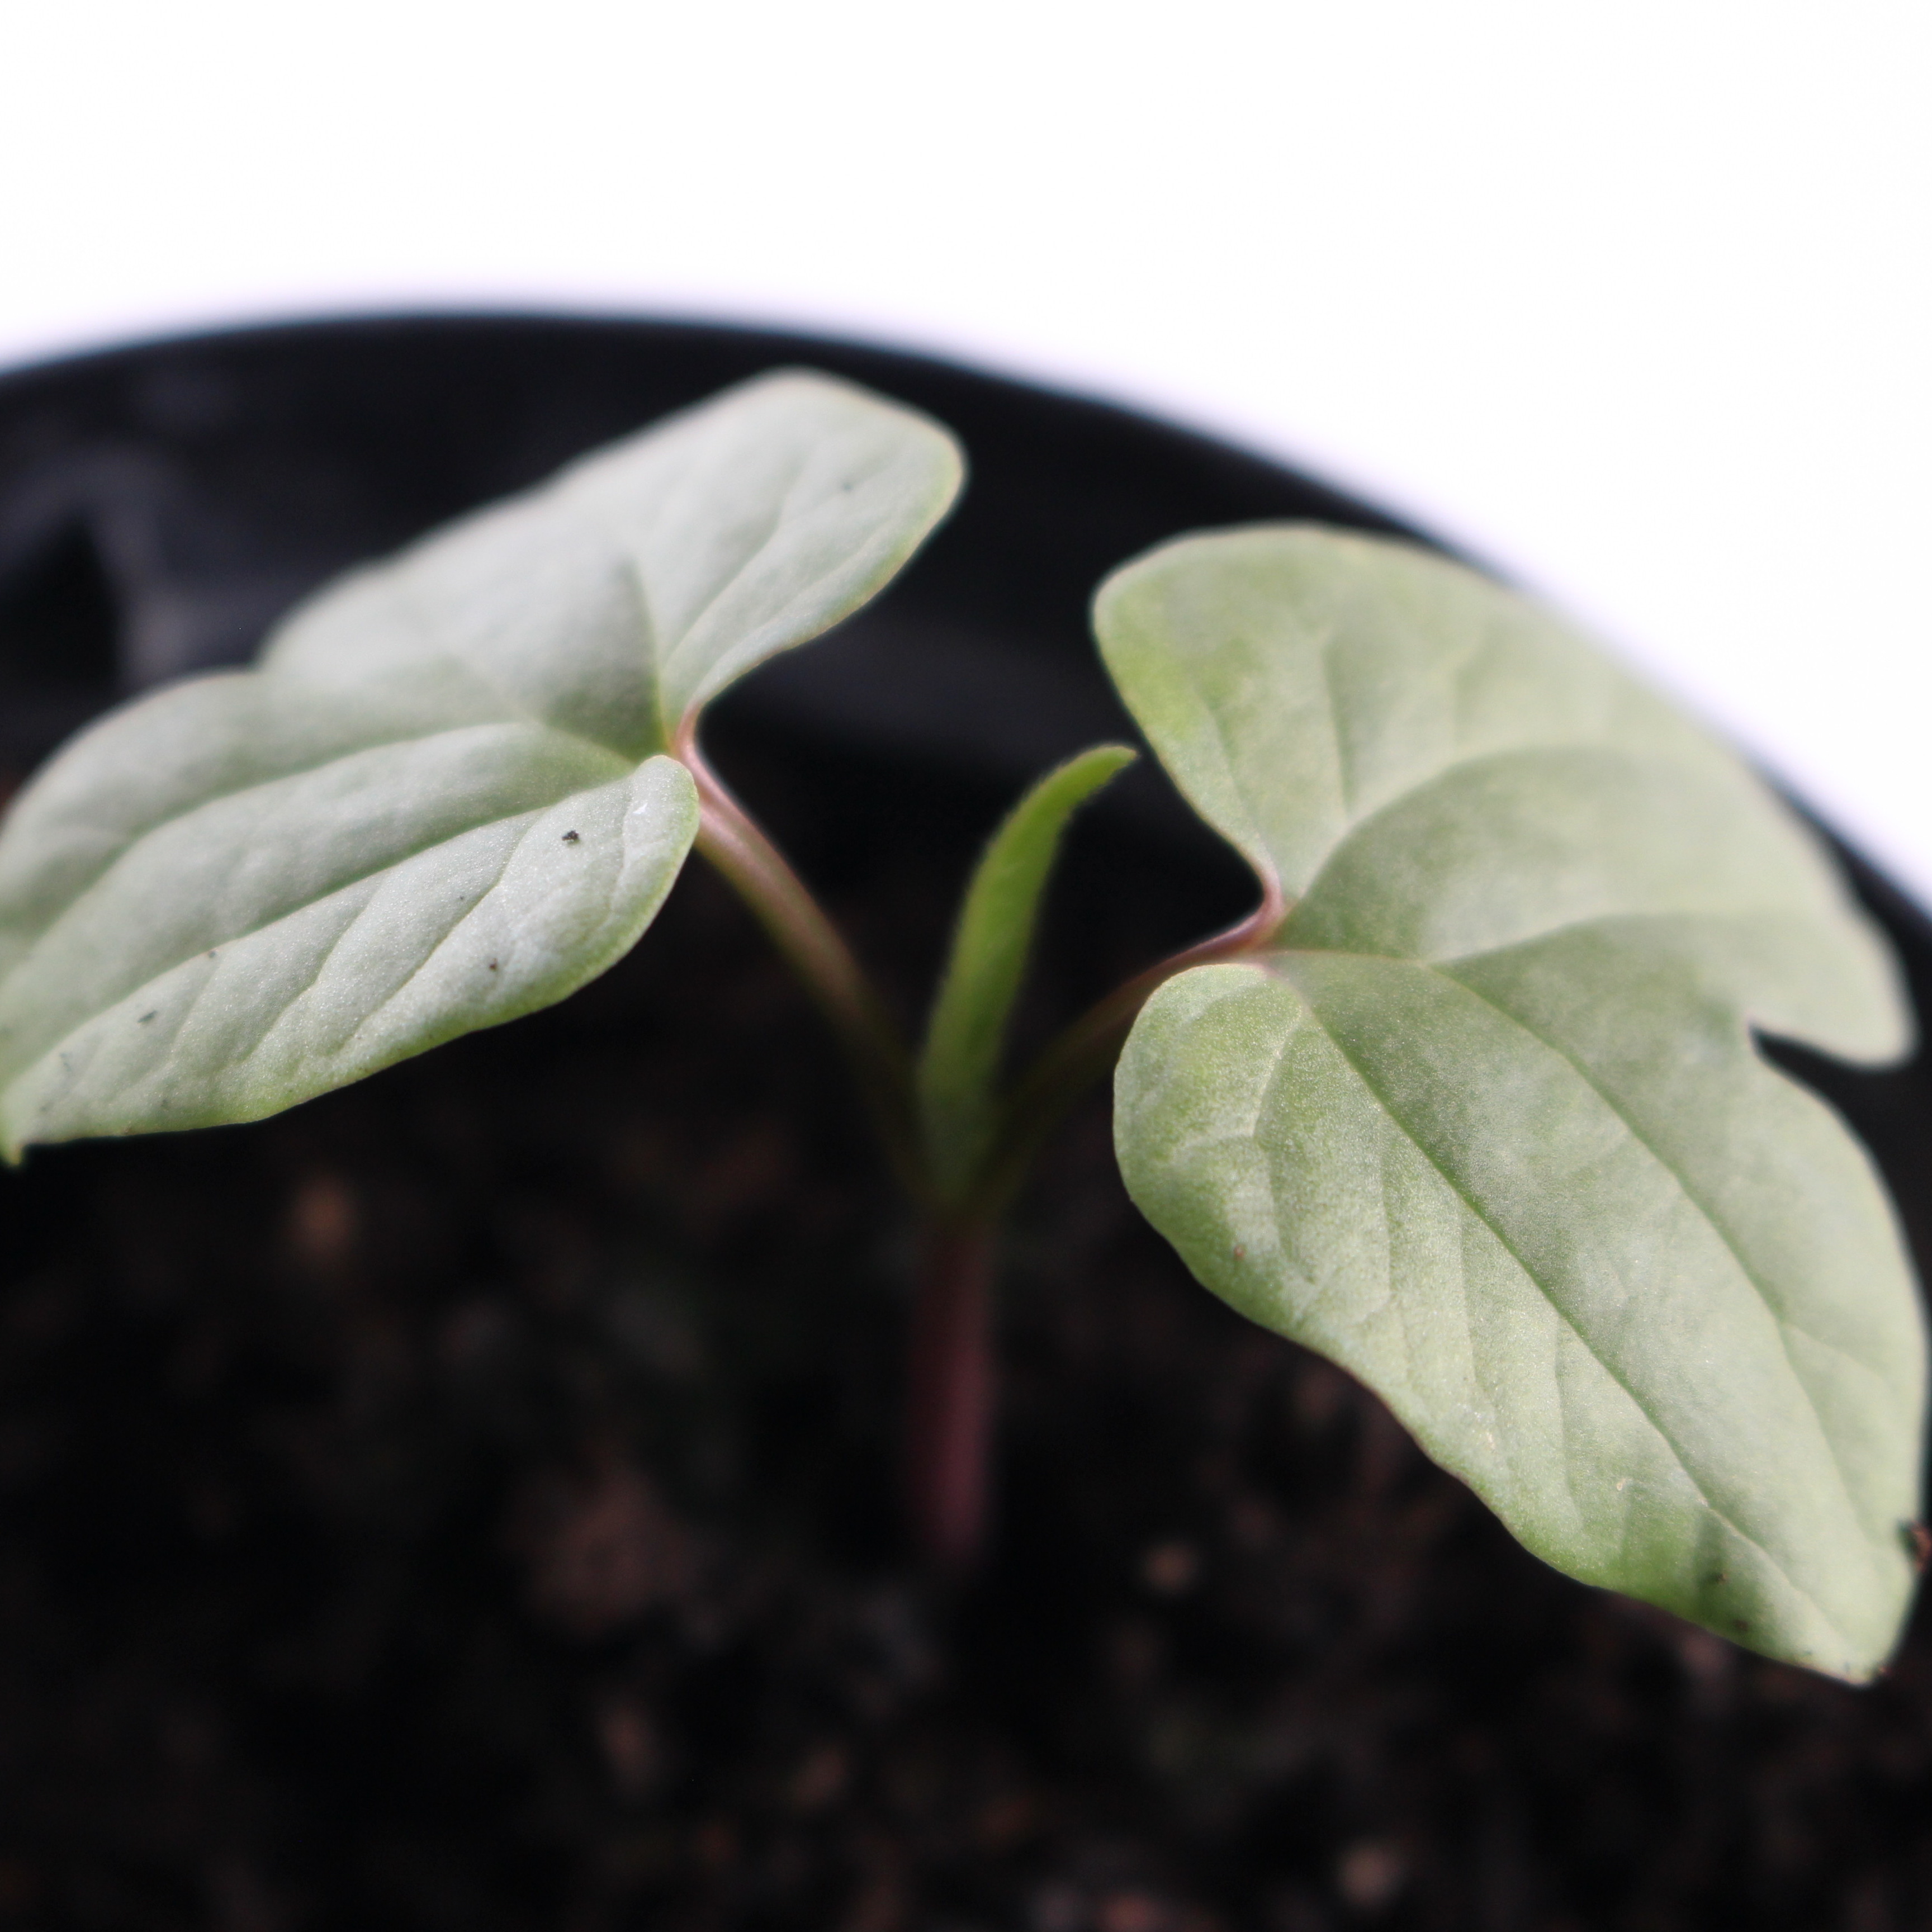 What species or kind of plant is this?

Convolvulus arvensis
